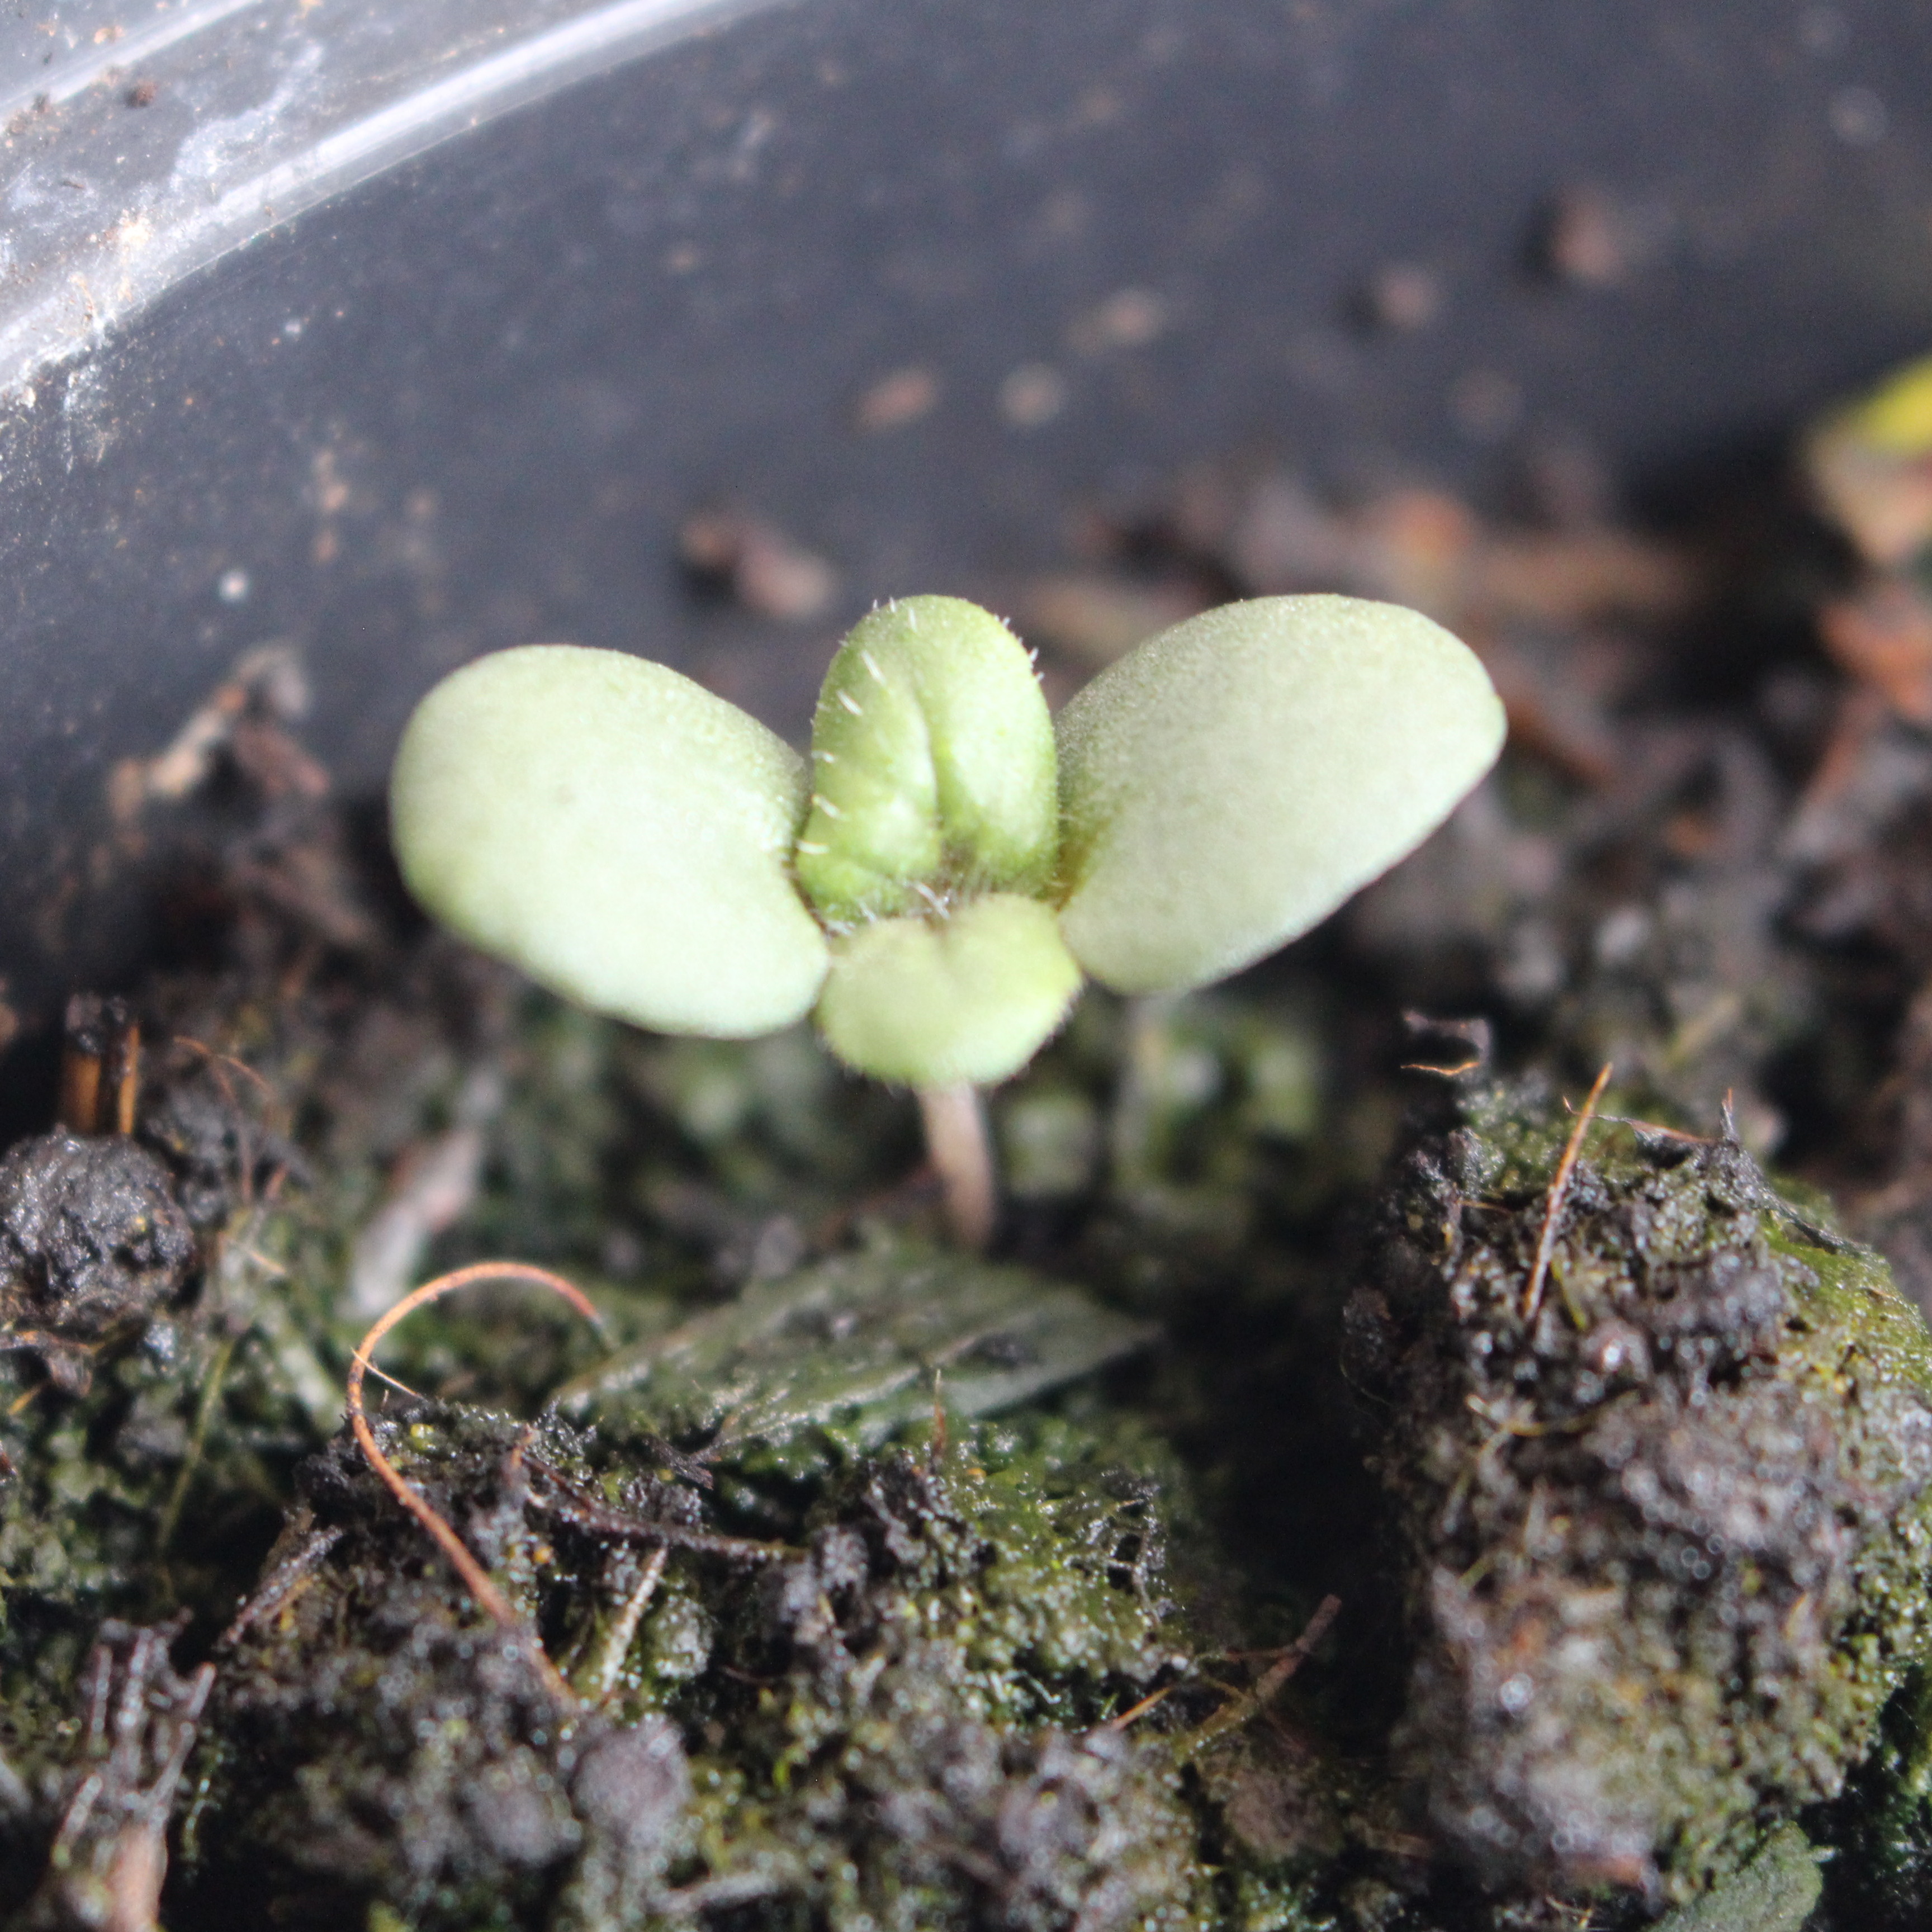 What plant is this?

Veronica persica
